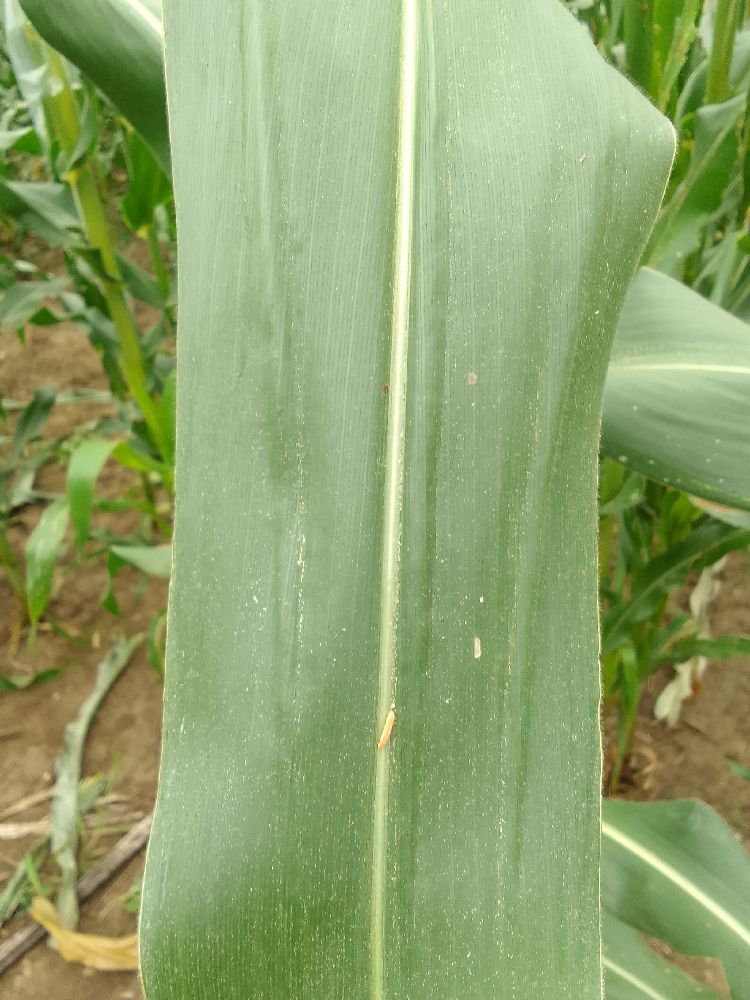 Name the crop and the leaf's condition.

maize, healthy
